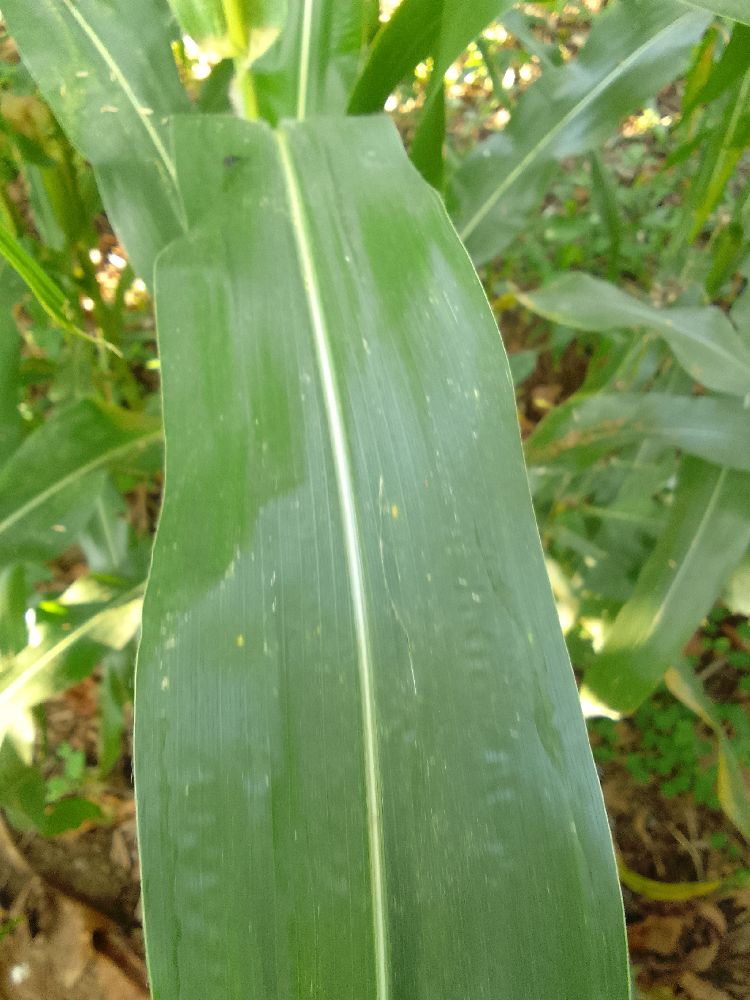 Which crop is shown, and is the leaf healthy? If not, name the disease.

maize, healthy
